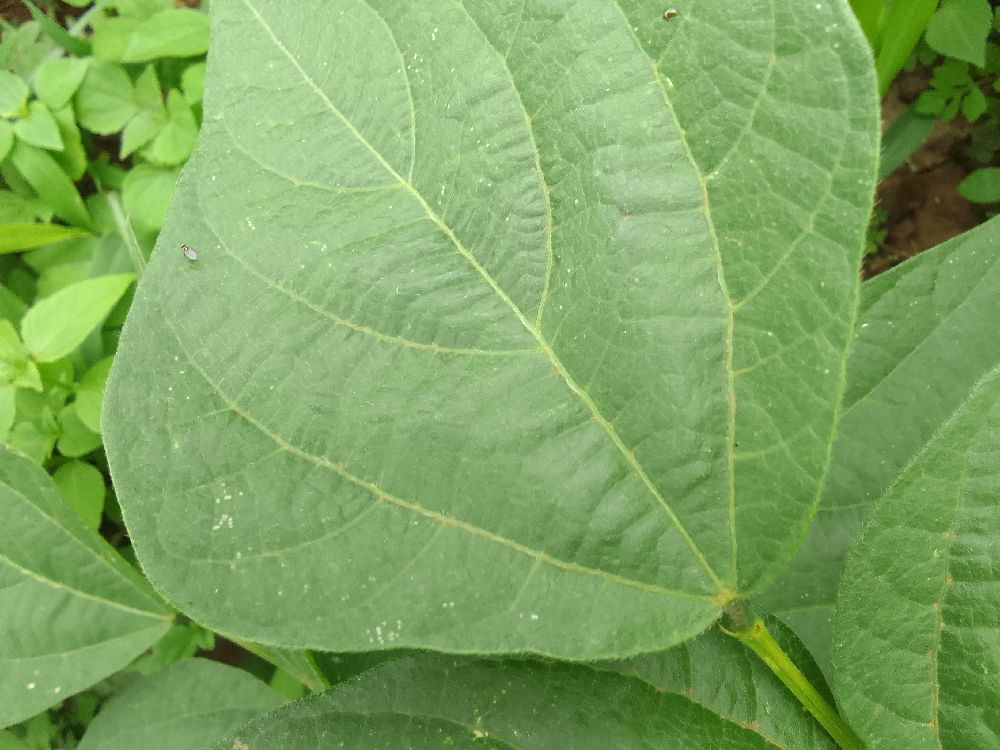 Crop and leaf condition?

common bean, healthy
